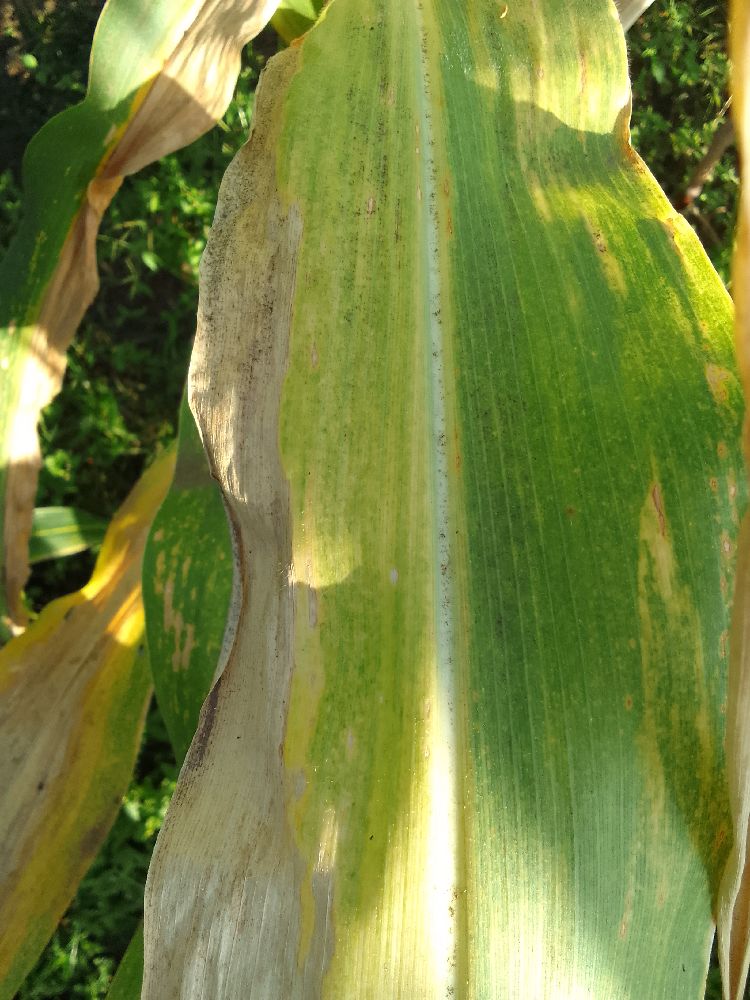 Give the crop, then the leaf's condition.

maize, maize lethal necrosis
